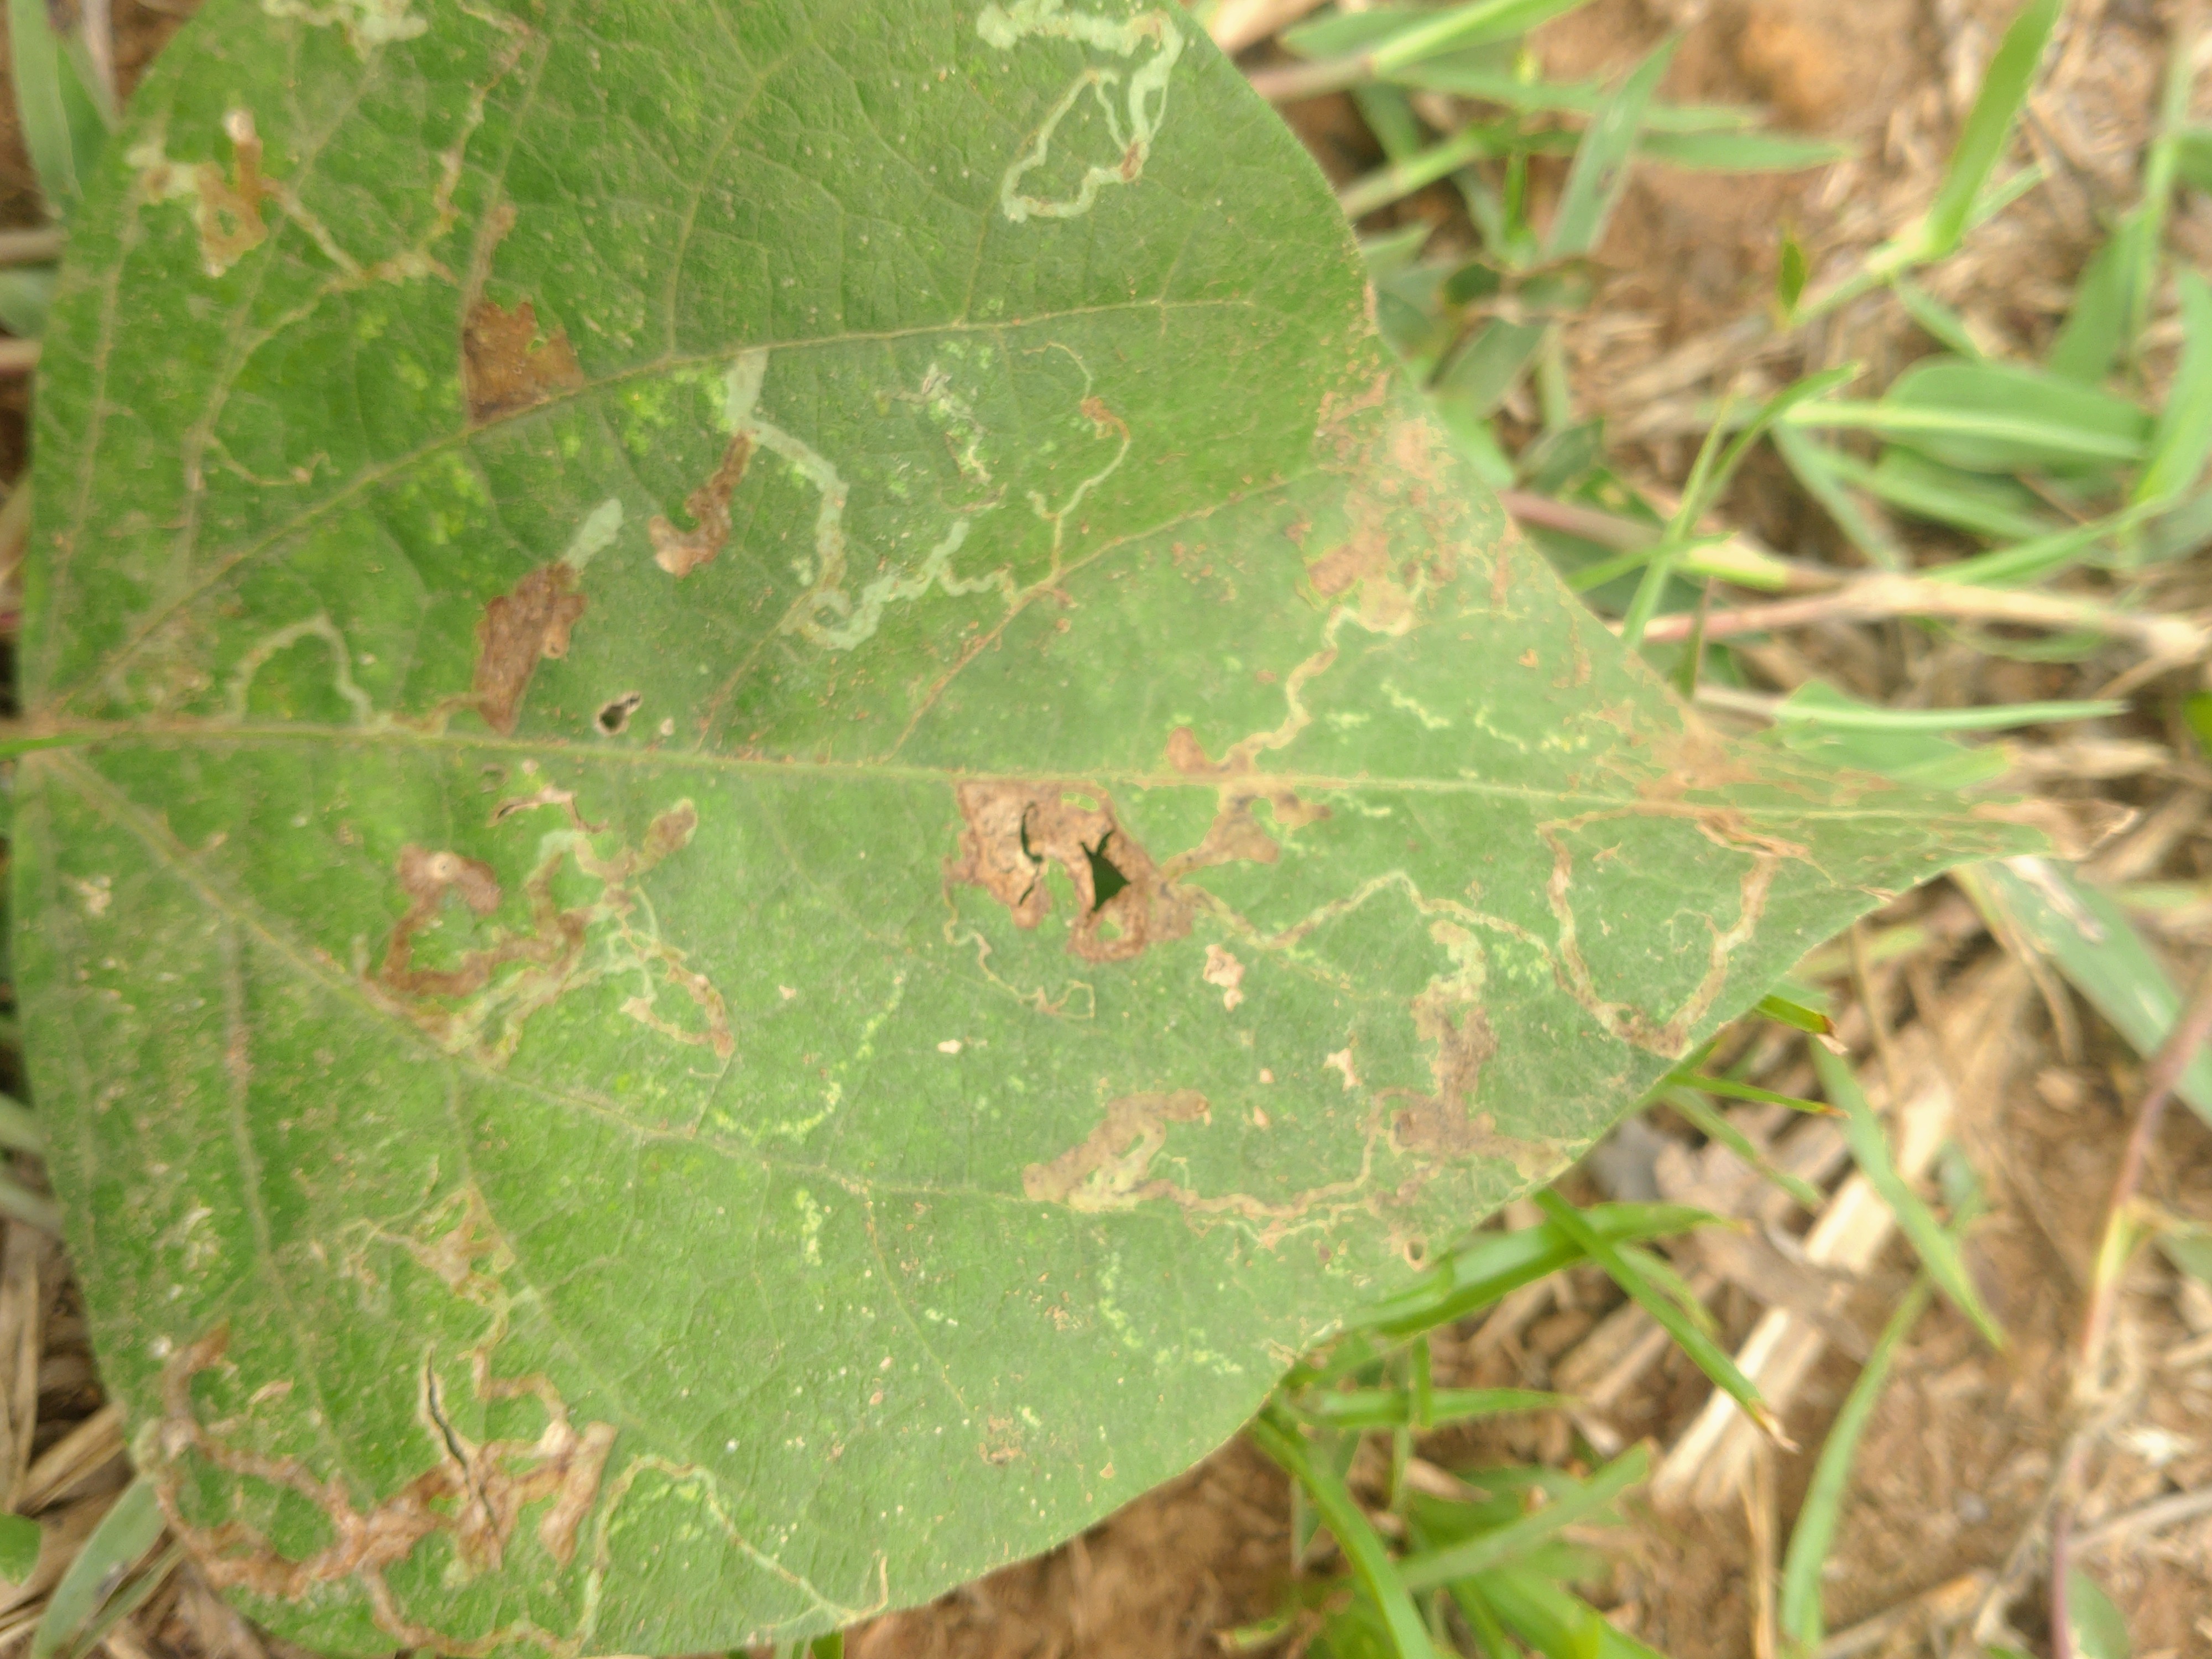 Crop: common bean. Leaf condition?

anthracnose
